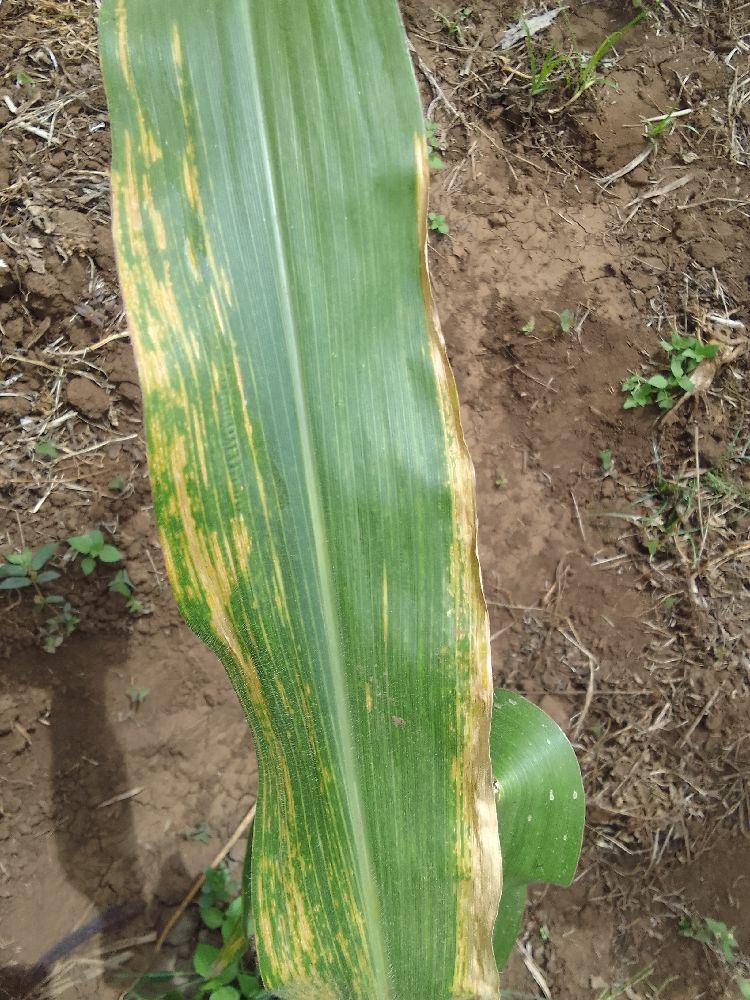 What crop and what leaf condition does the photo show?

maize, maize lethal necrosis
